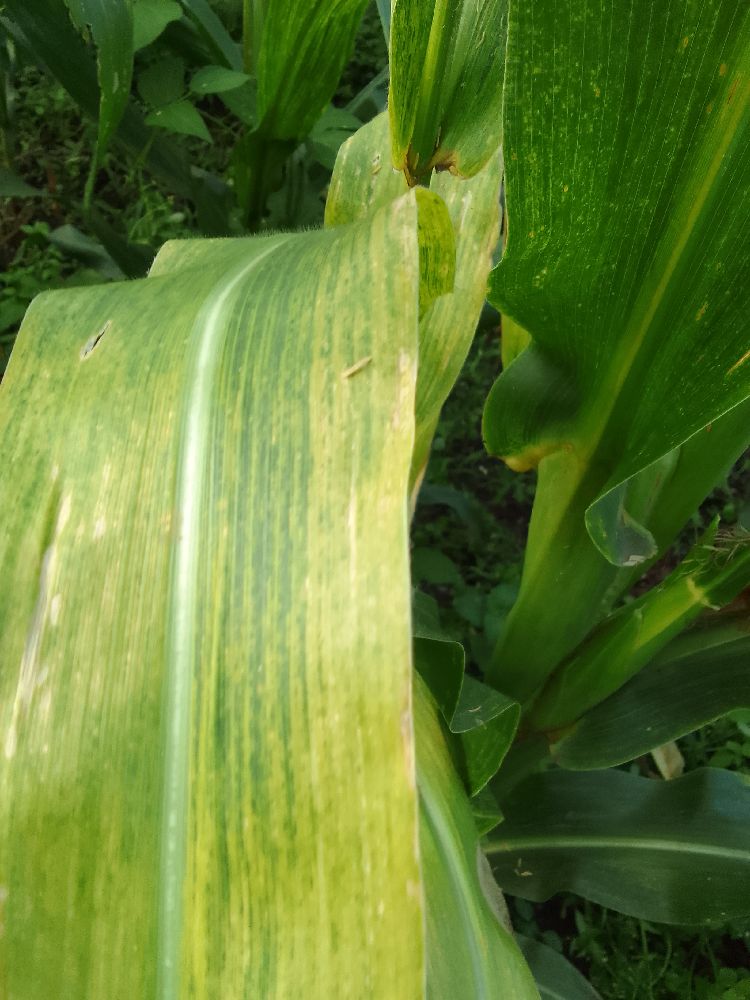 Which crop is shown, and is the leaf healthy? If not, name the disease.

maize, maize lethal necrosis
